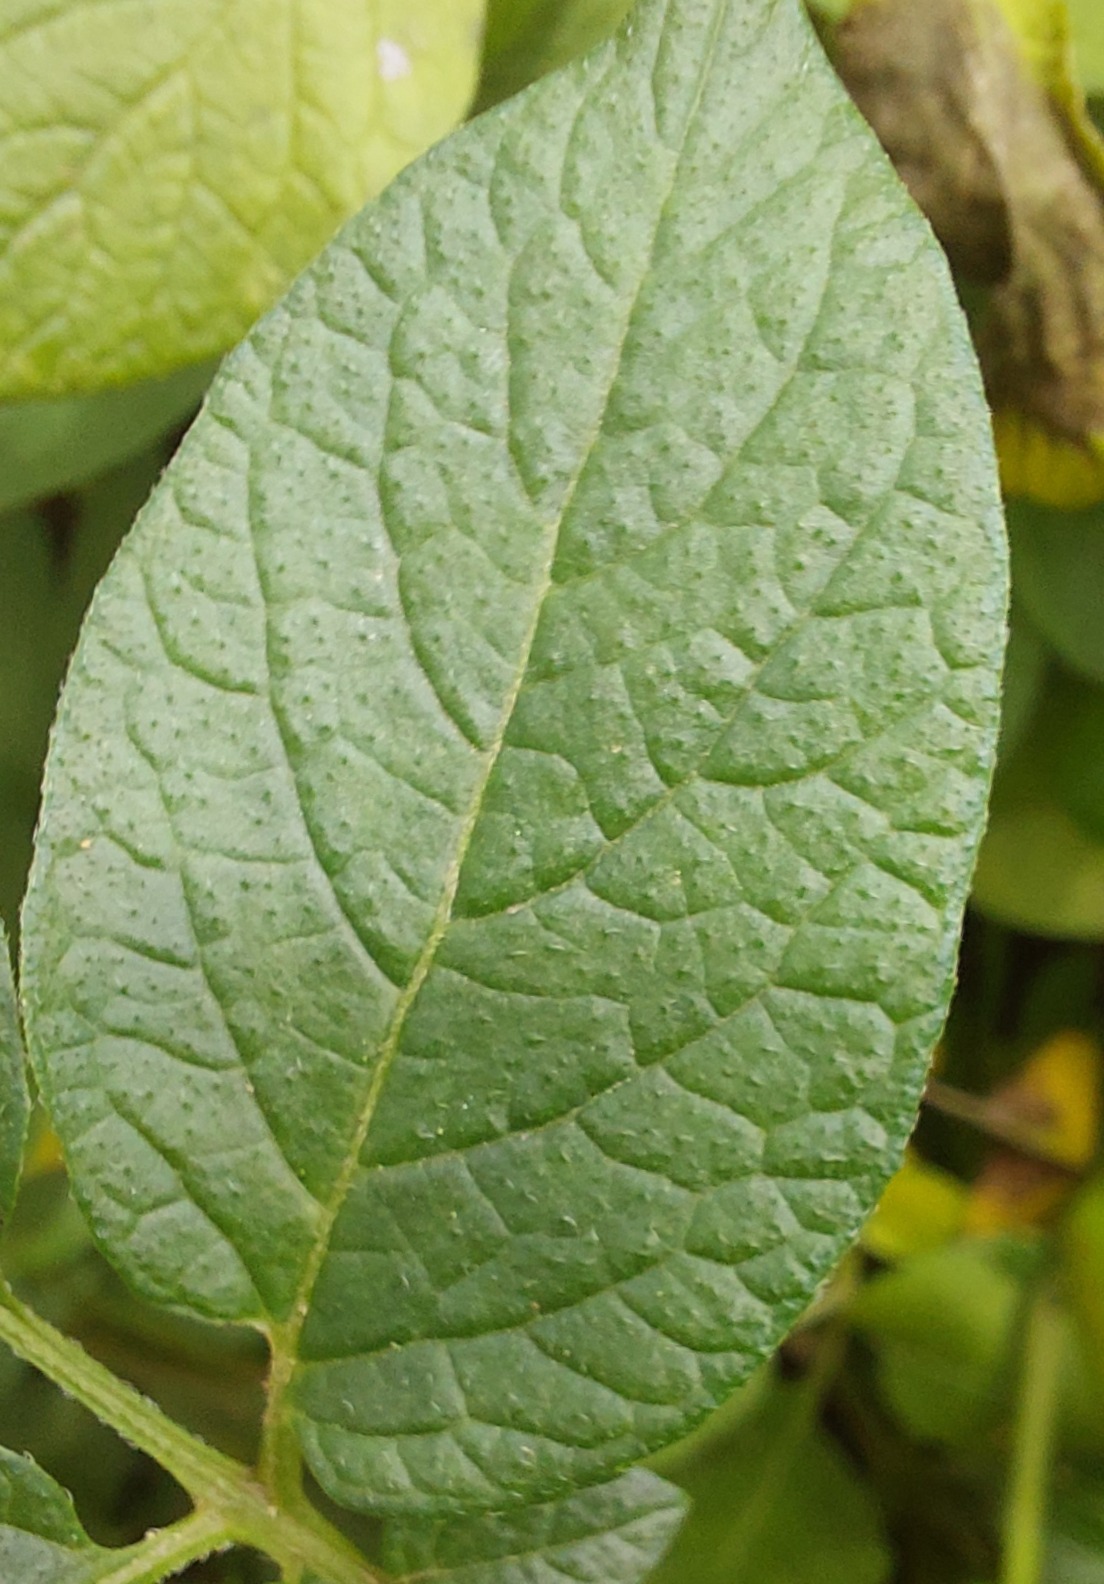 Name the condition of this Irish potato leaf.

healthy
